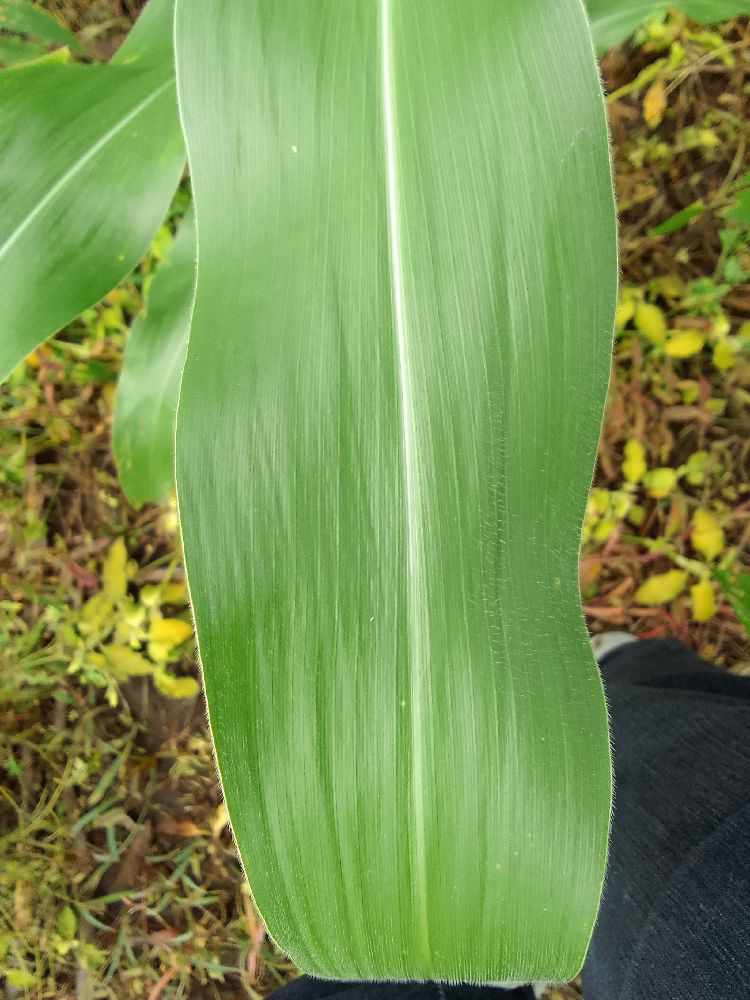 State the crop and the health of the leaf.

maize, healthy
